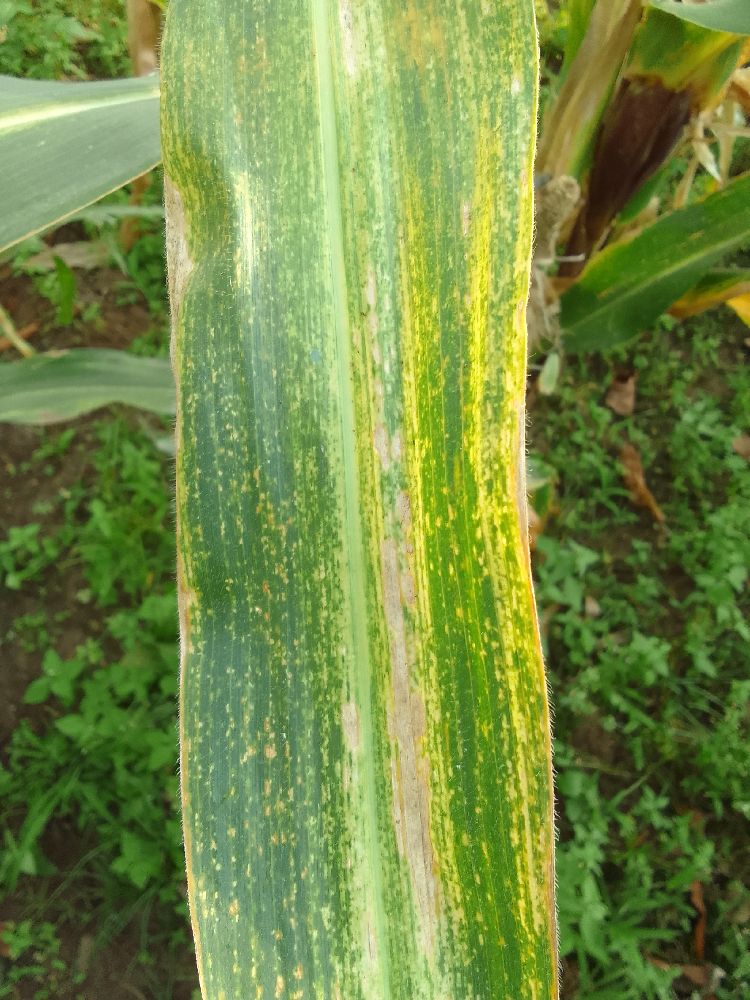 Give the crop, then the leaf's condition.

maize, maize lethal necrosis
